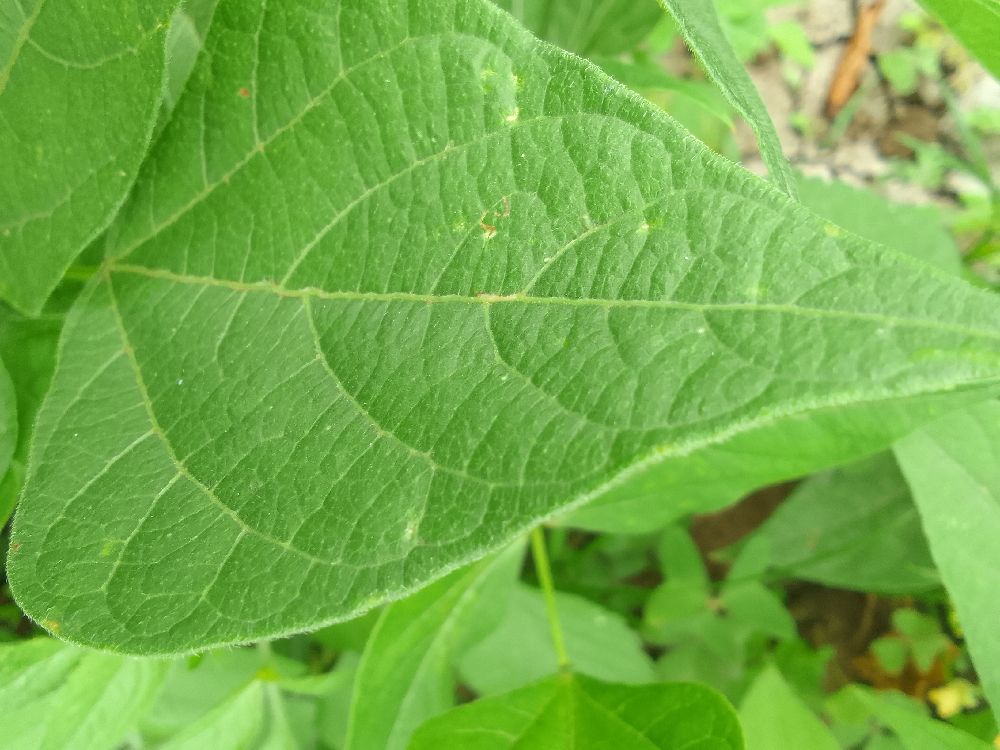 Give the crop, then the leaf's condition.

common bean, healthy
